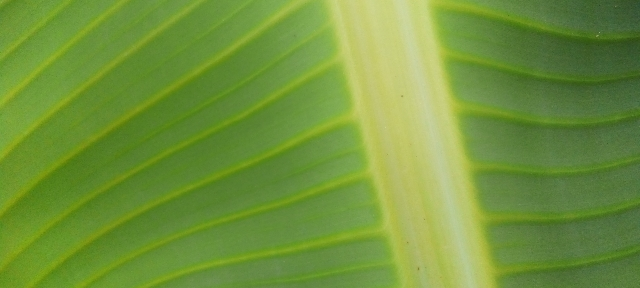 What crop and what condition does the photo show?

banana, healthy
